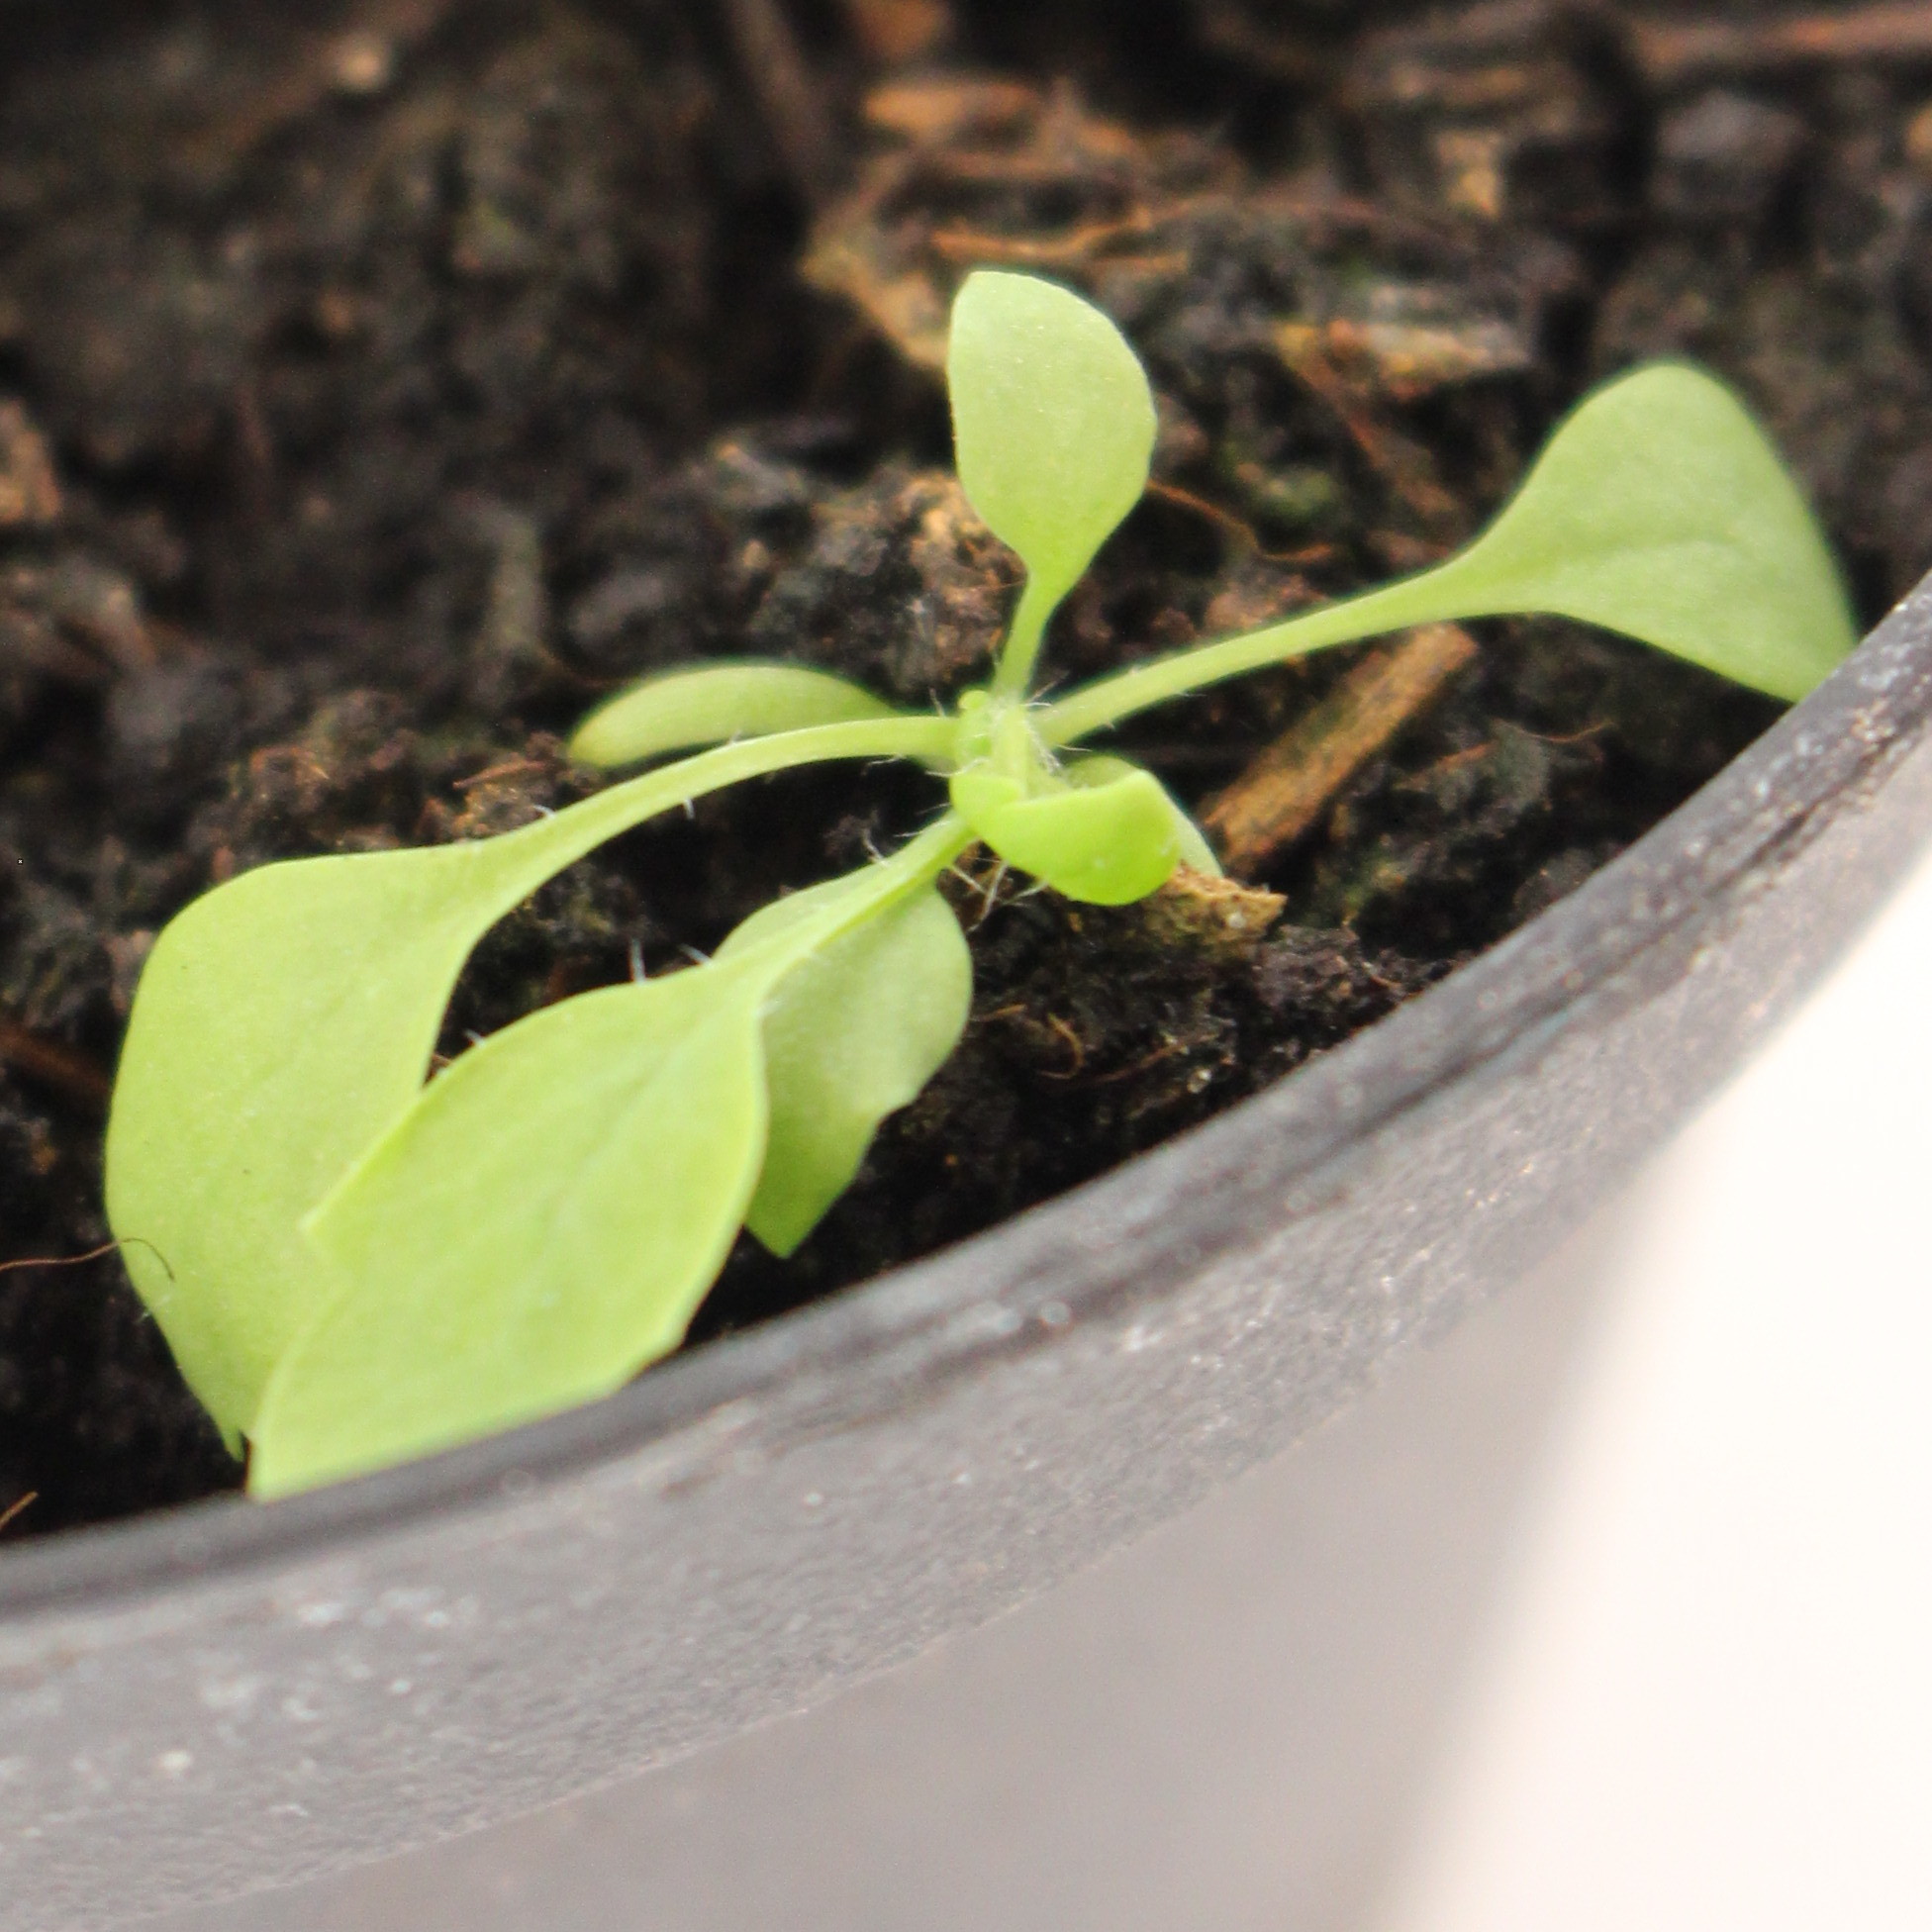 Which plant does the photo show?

Papaver rhoeas
